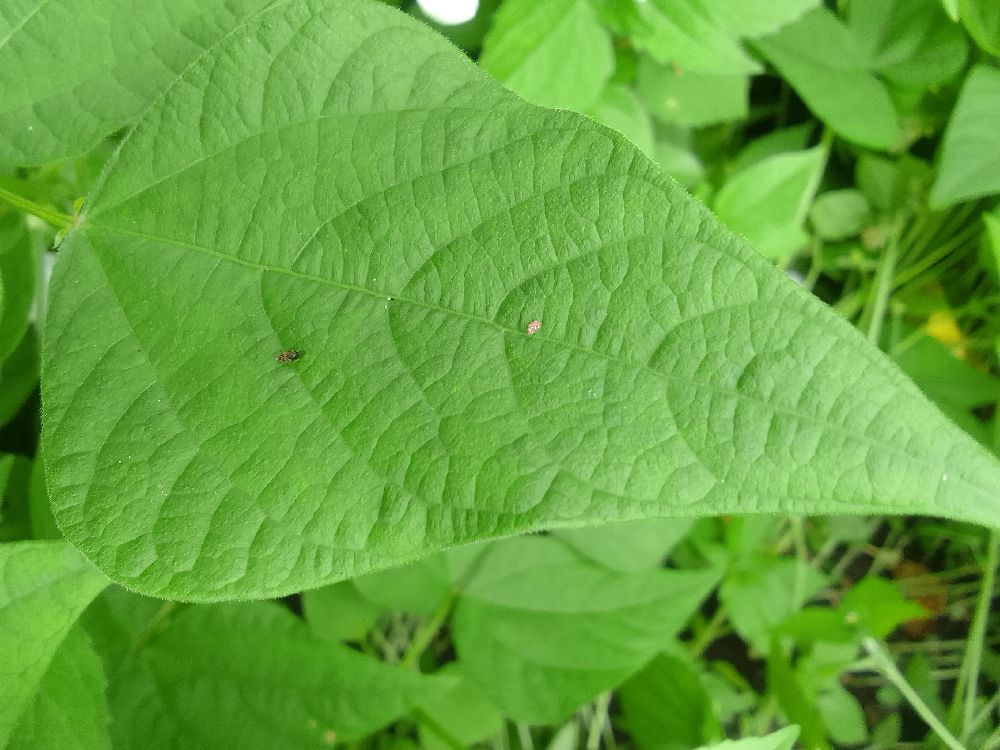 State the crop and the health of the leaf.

common bean, healthy
